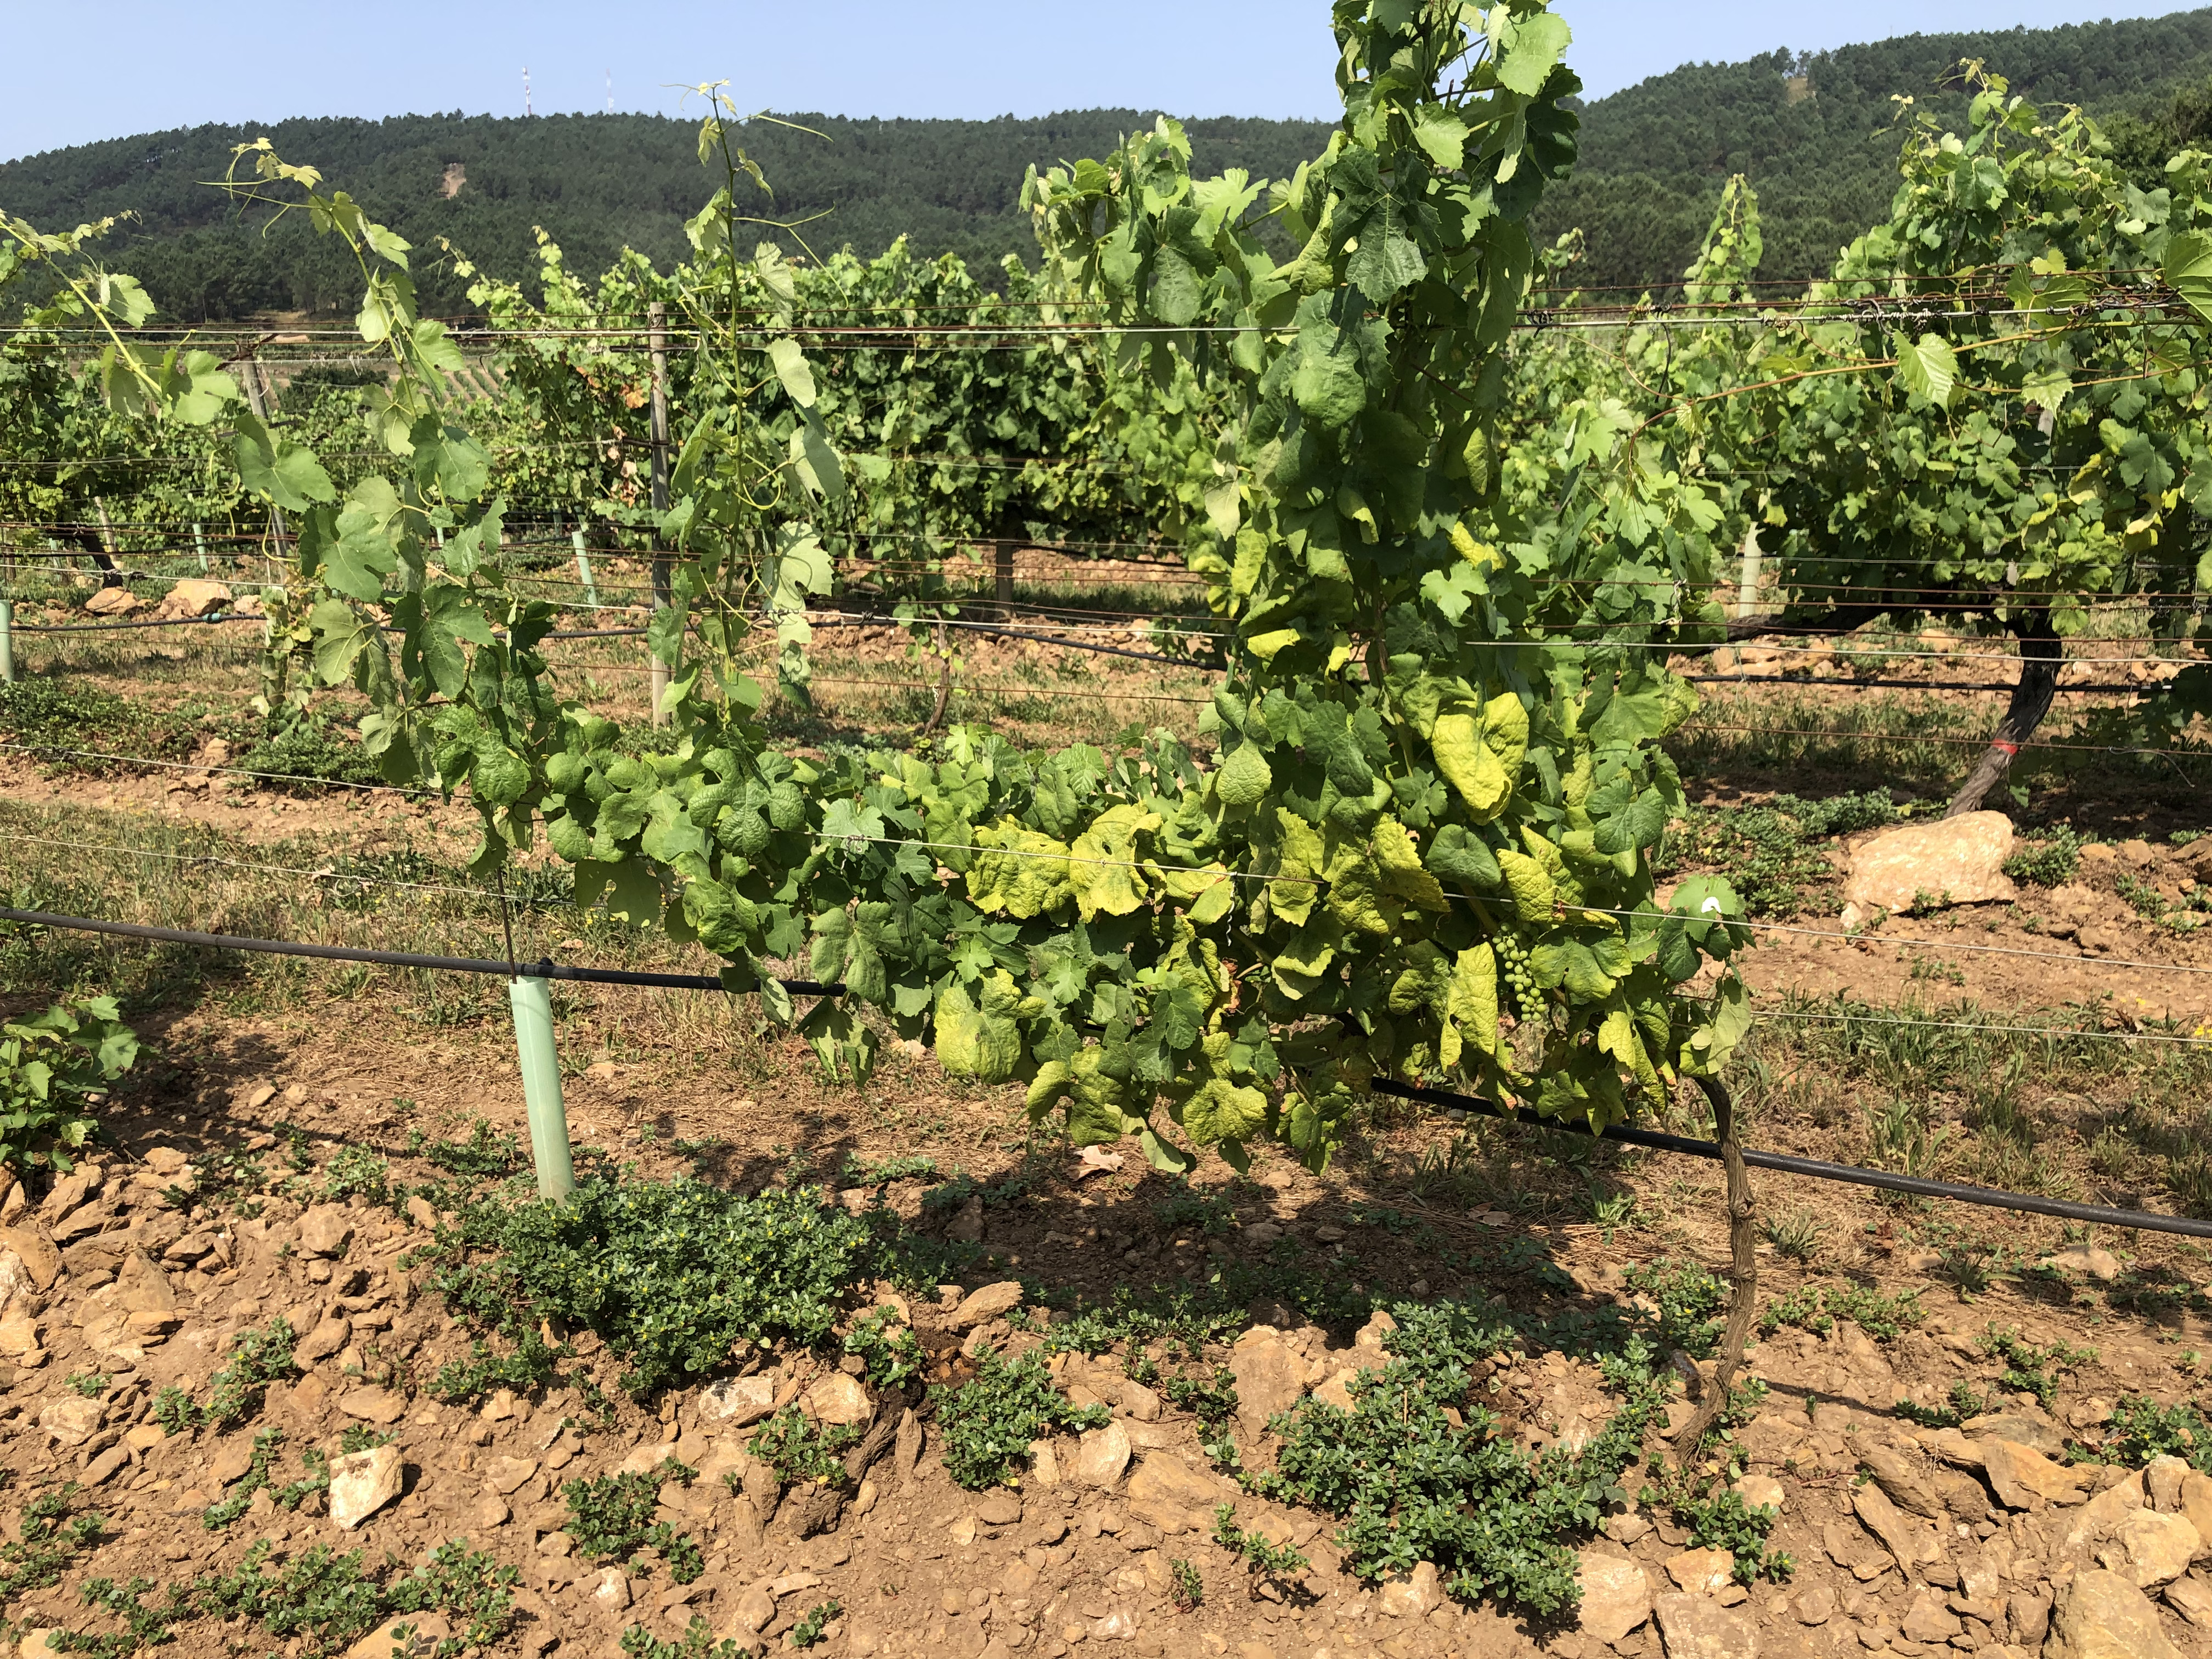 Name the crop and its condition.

grapevine, not affected by esca disease
